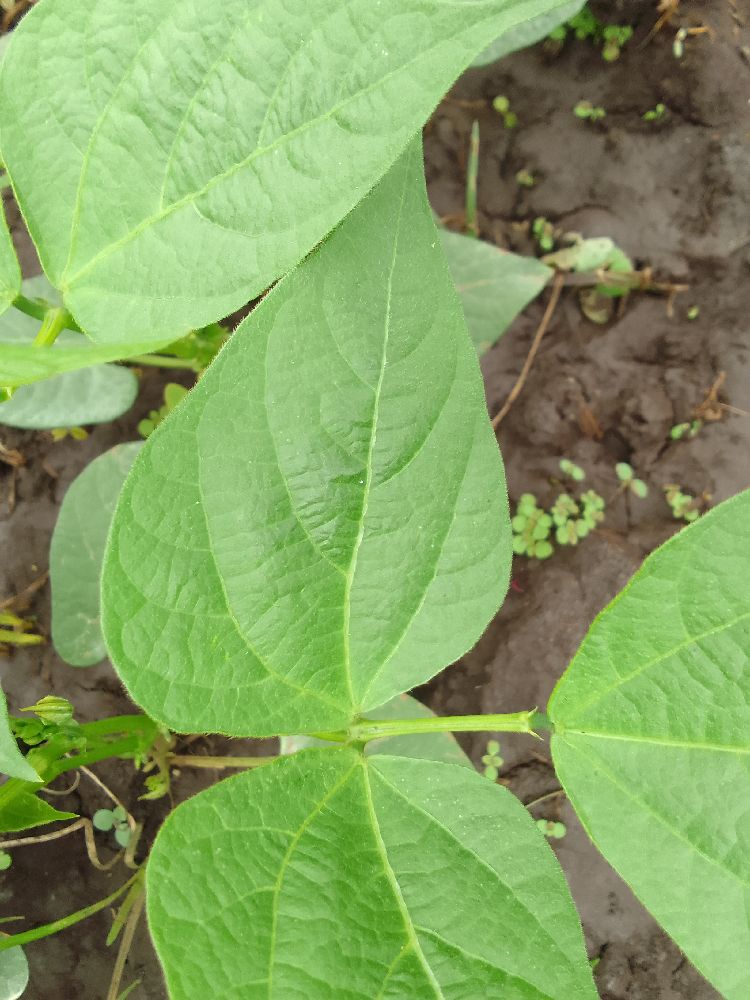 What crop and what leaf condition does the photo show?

common bean, healthy
